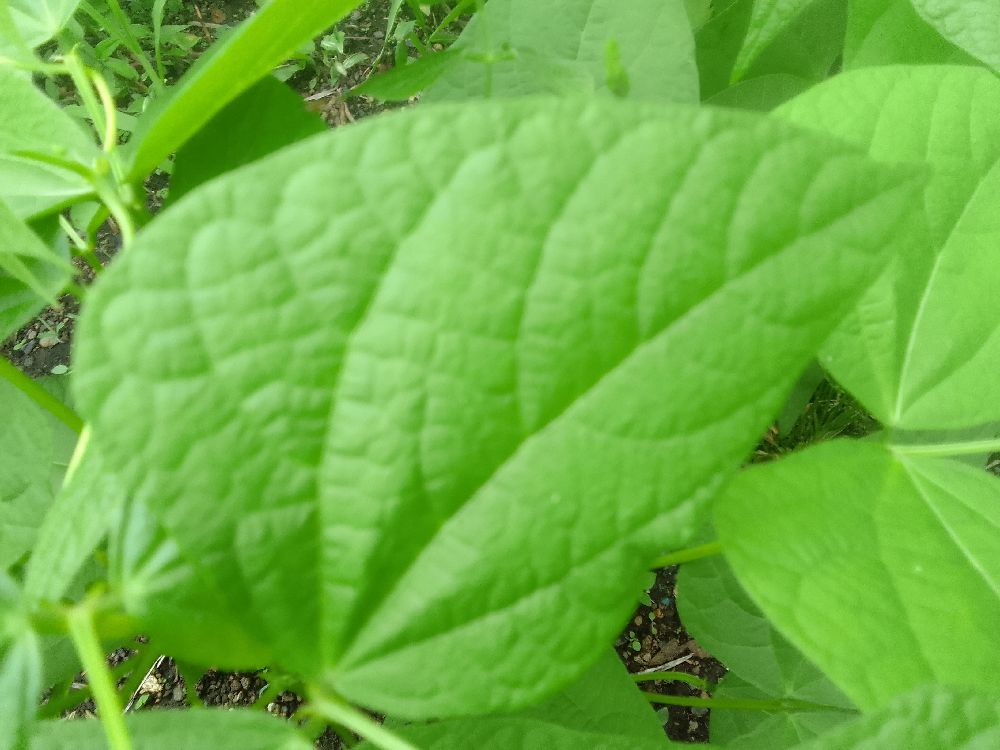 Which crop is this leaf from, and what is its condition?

common bean, healthy
